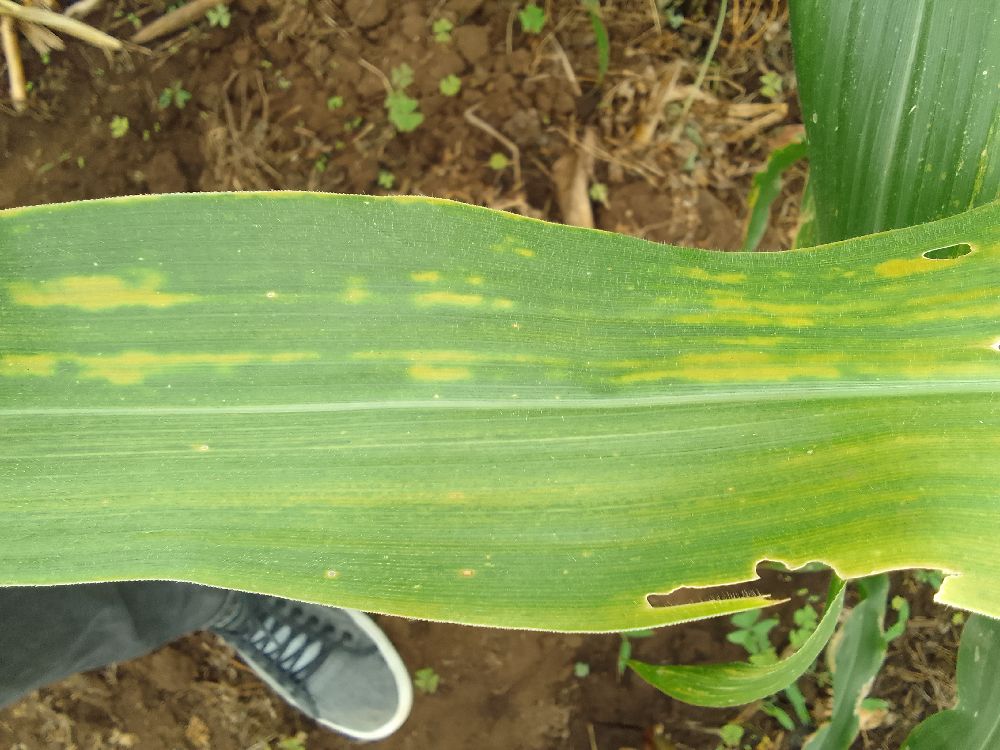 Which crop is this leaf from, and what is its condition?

maize, maize lethal necrosis
